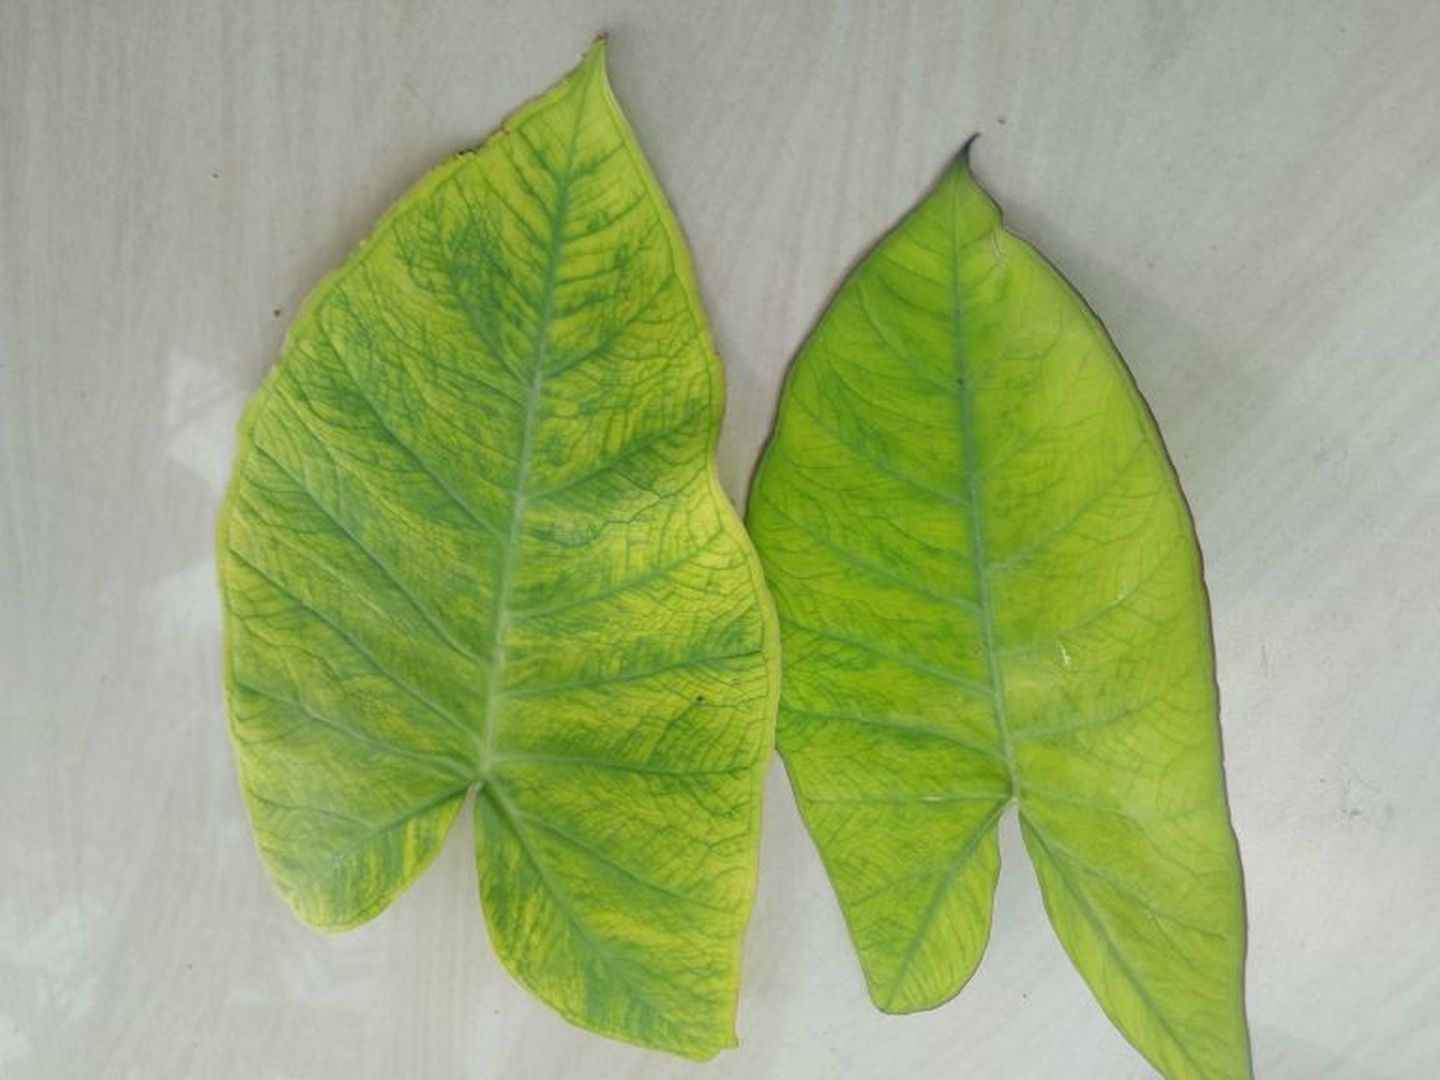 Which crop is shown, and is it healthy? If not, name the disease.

taro, mosaic
